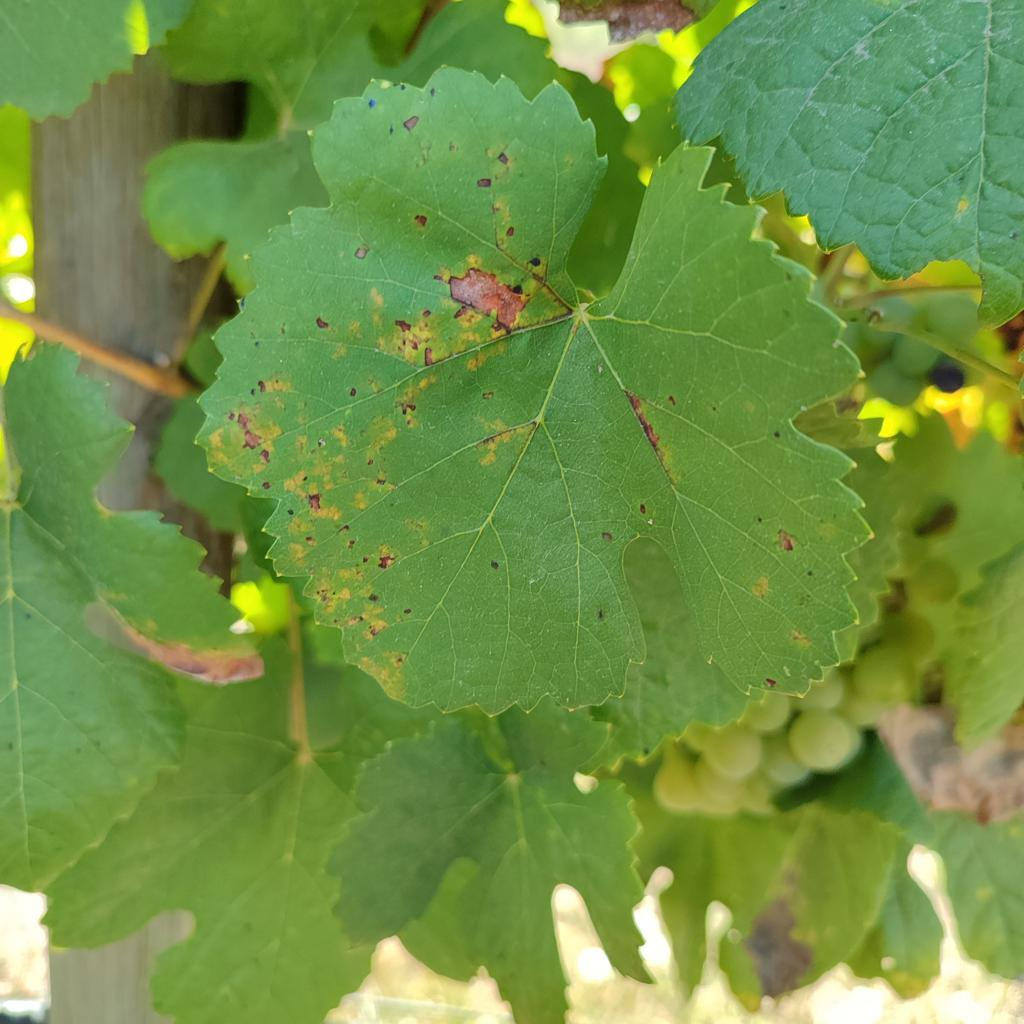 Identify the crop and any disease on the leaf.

grapevine, downy mildew
